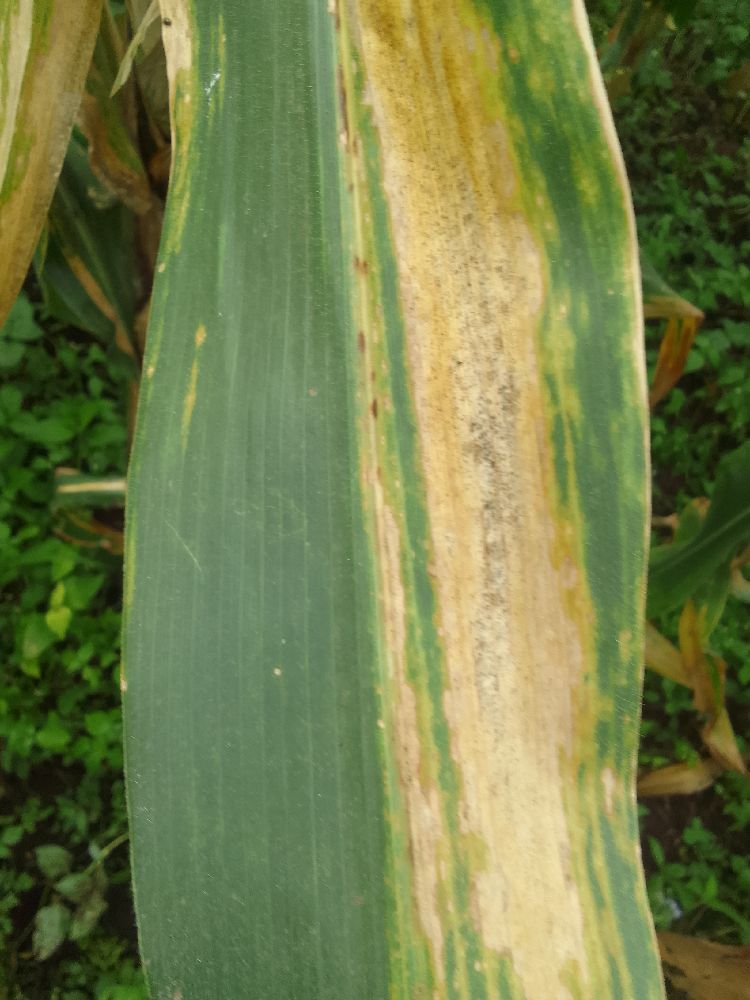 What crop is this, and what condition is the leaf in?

maize, maize lethal necrosis
